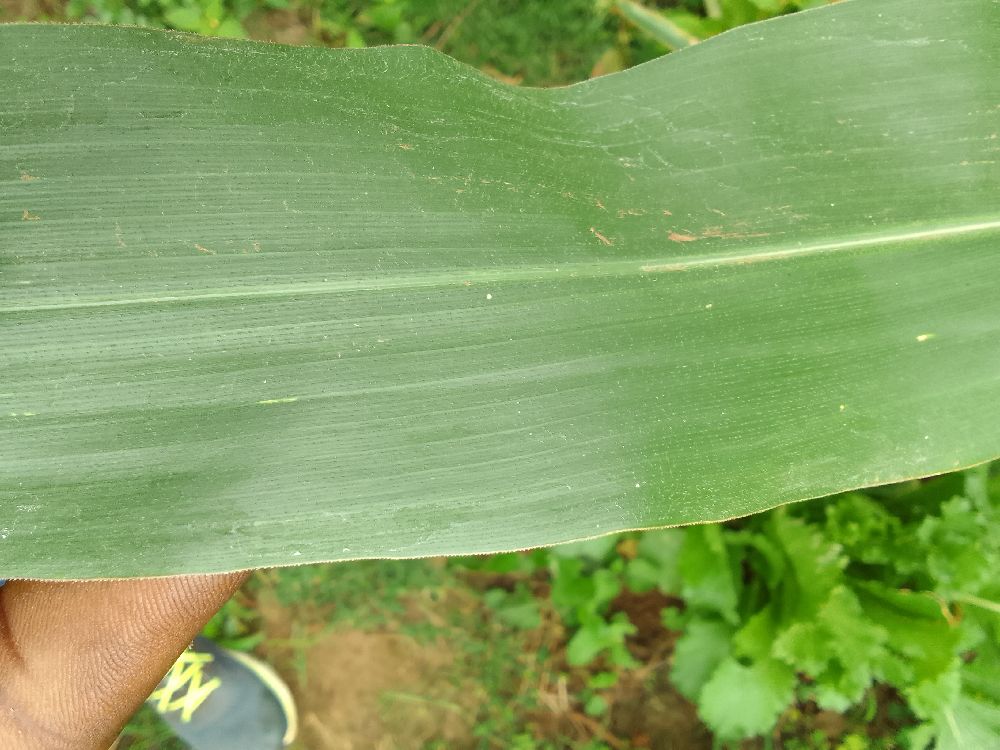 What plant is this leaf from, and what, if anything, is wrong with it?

maize, healthy
